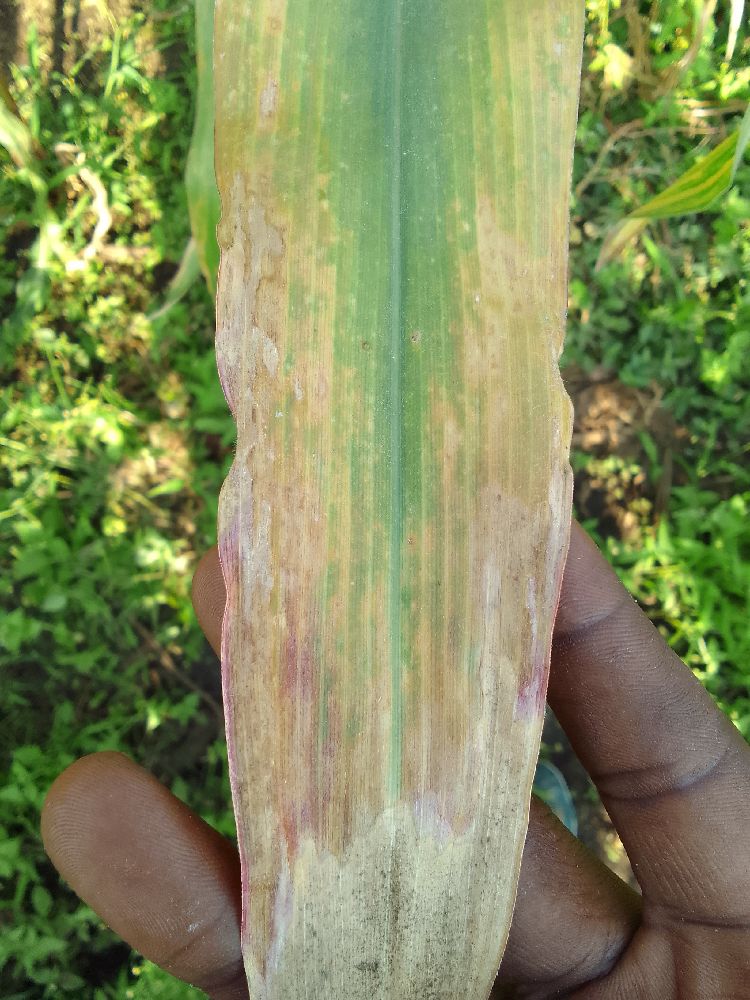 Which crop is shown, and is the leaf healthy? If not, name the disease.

maize, maize lethal necrosis
